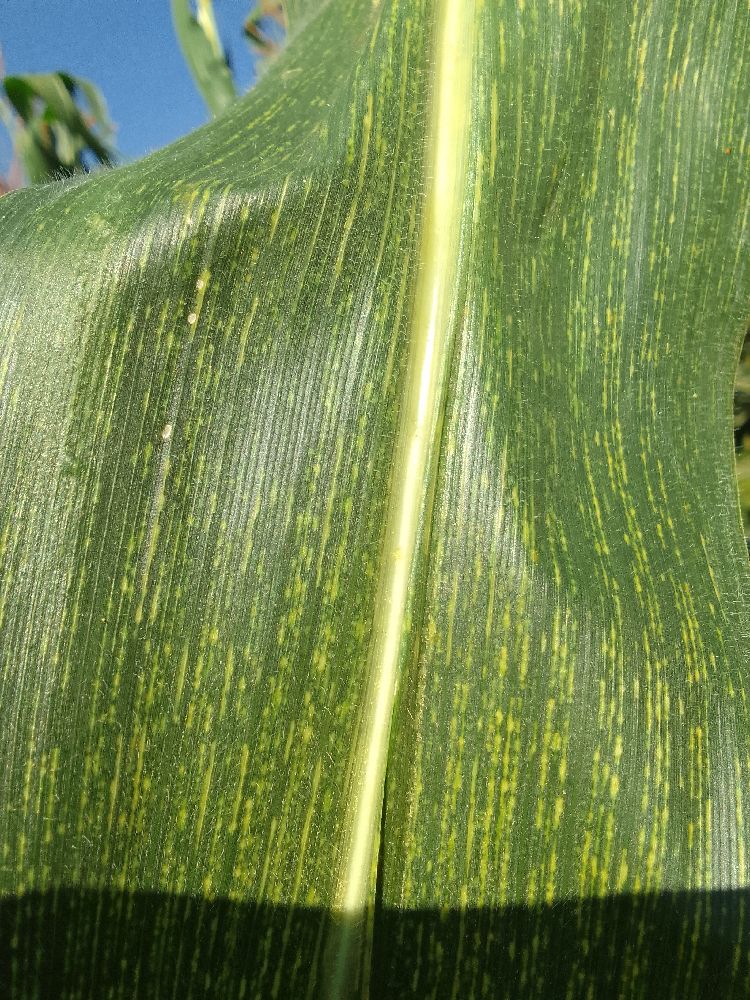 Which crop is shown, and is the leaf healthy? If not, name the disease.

maize, maize streak virus
